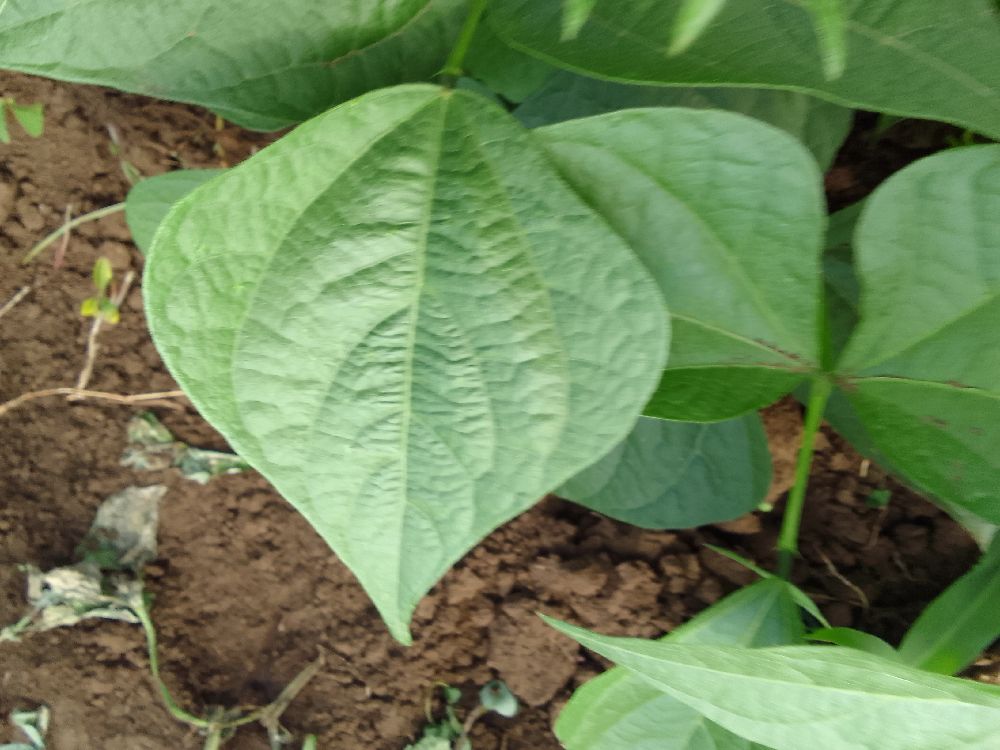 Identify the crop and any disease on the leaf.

common bean, healthy
